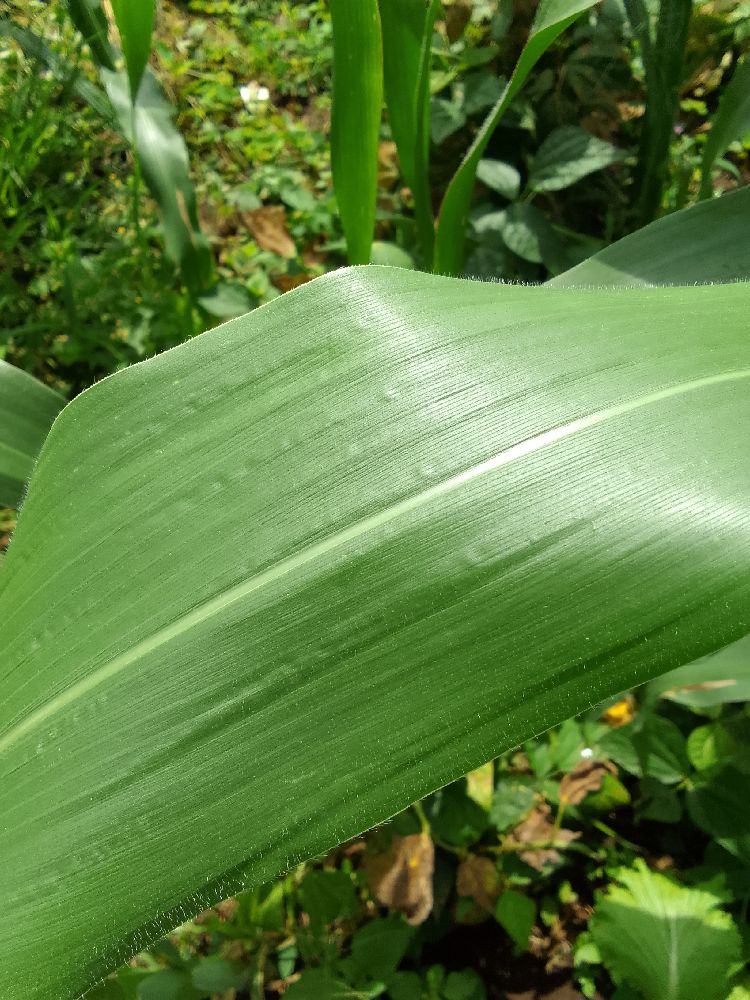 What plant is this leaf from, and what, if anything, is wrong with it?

maize, healthy
